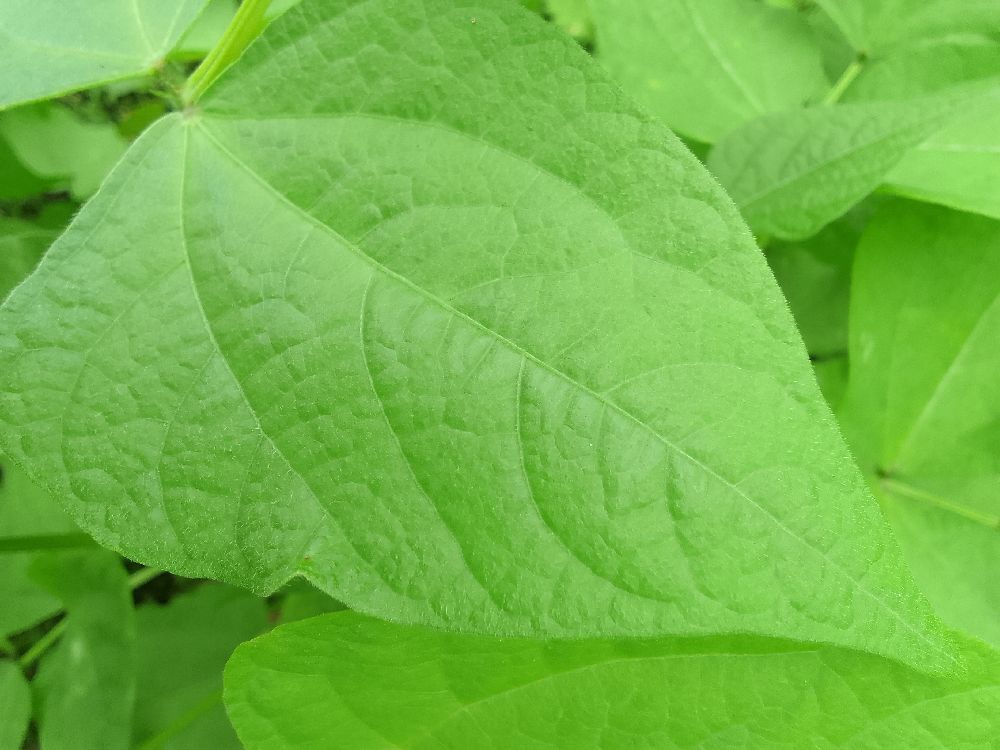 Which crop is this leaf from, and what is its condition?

common bean, healthy
